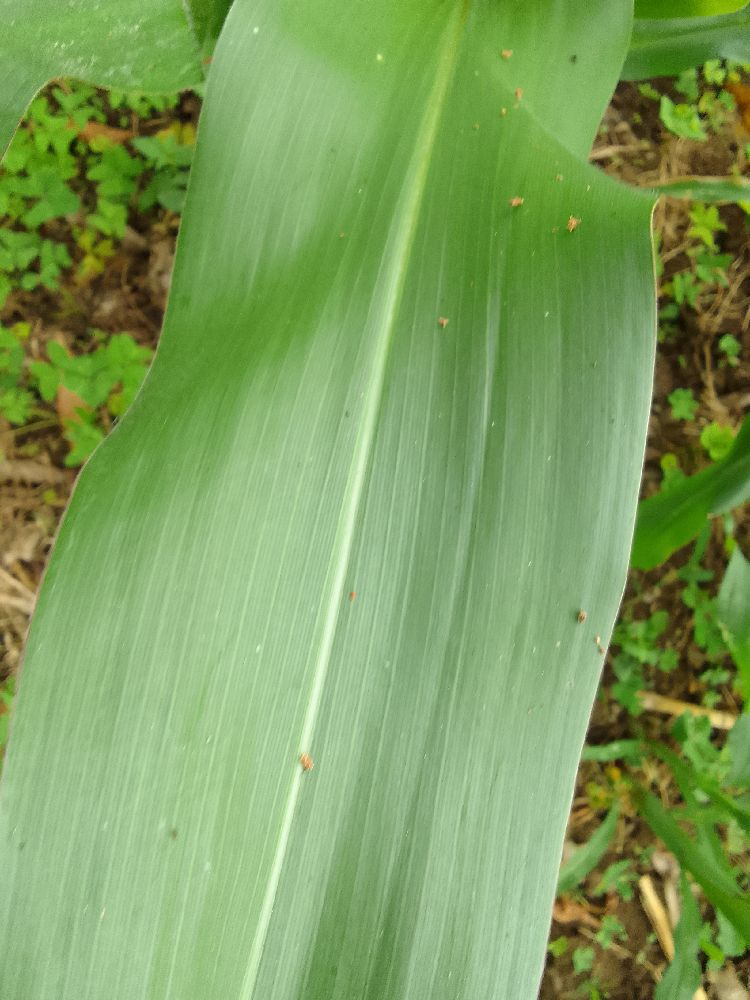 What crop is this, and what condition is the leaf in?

maize, healthy
